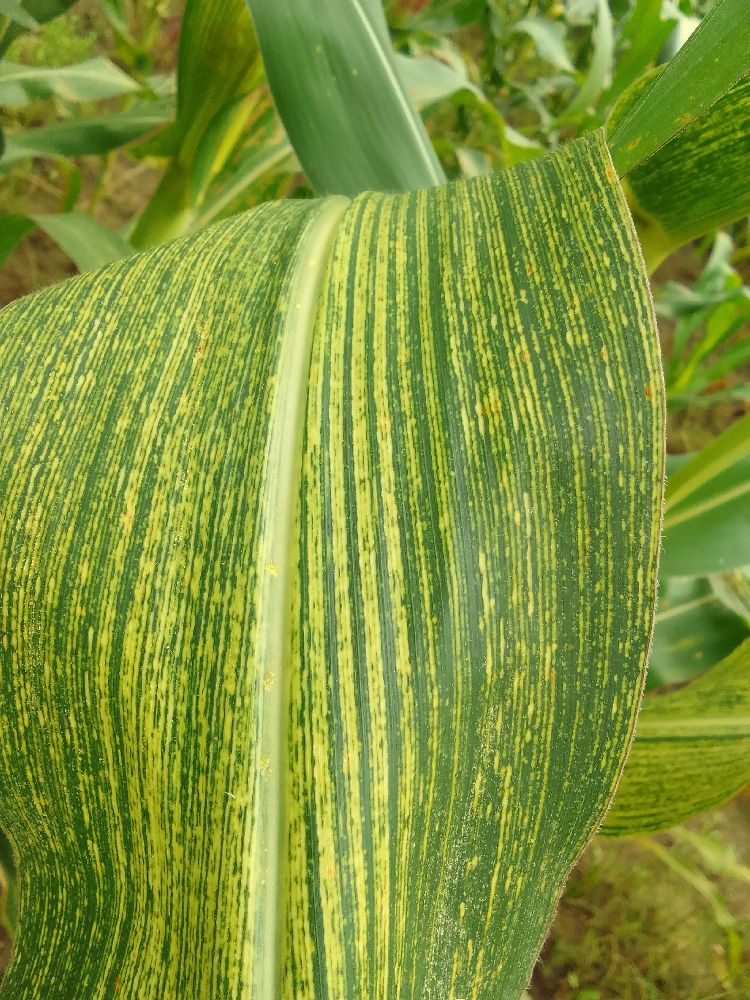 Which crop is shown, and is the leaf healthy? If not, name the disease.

maize, maize streak virus
